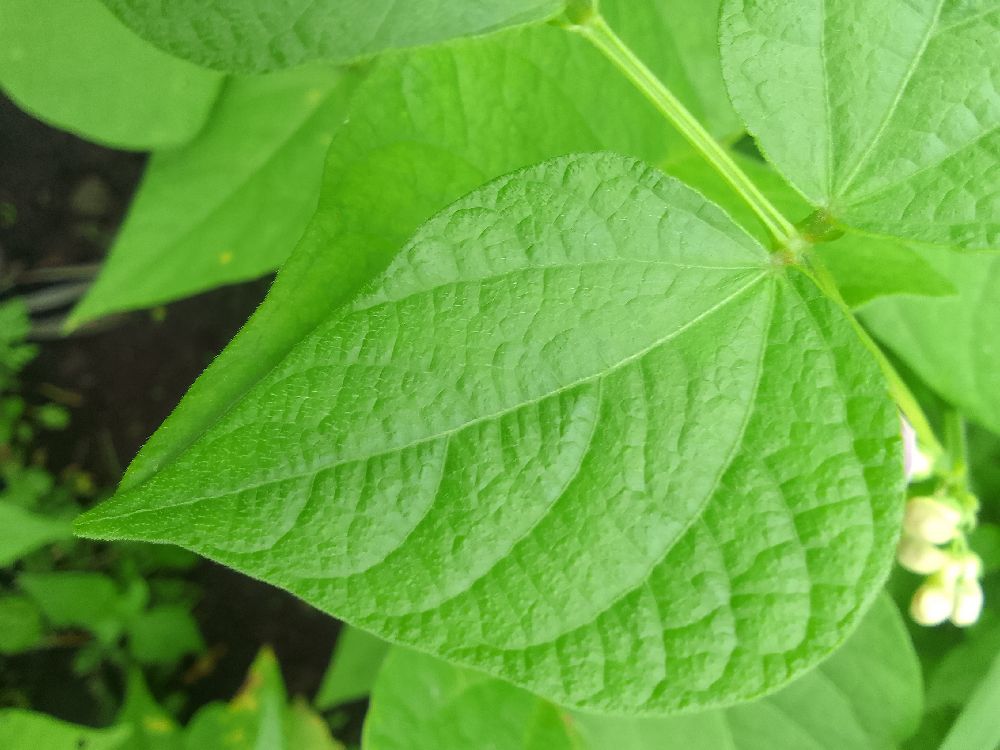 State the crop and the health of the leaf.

common bean, healthy
